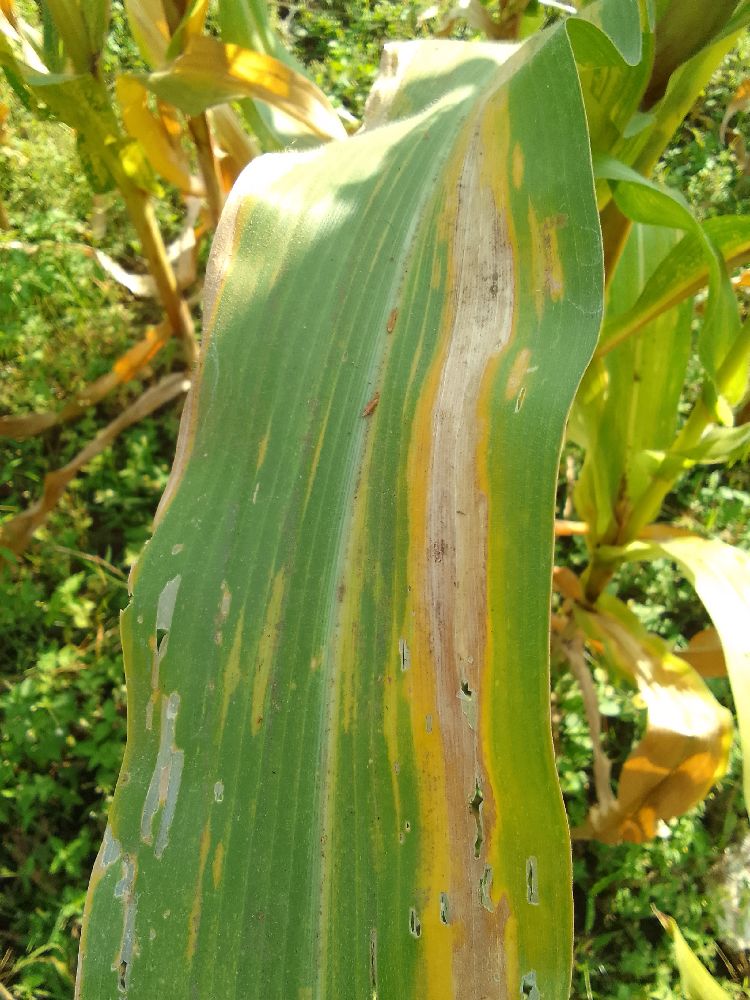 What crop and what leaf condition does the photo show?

maize, maize lethal necrosis
